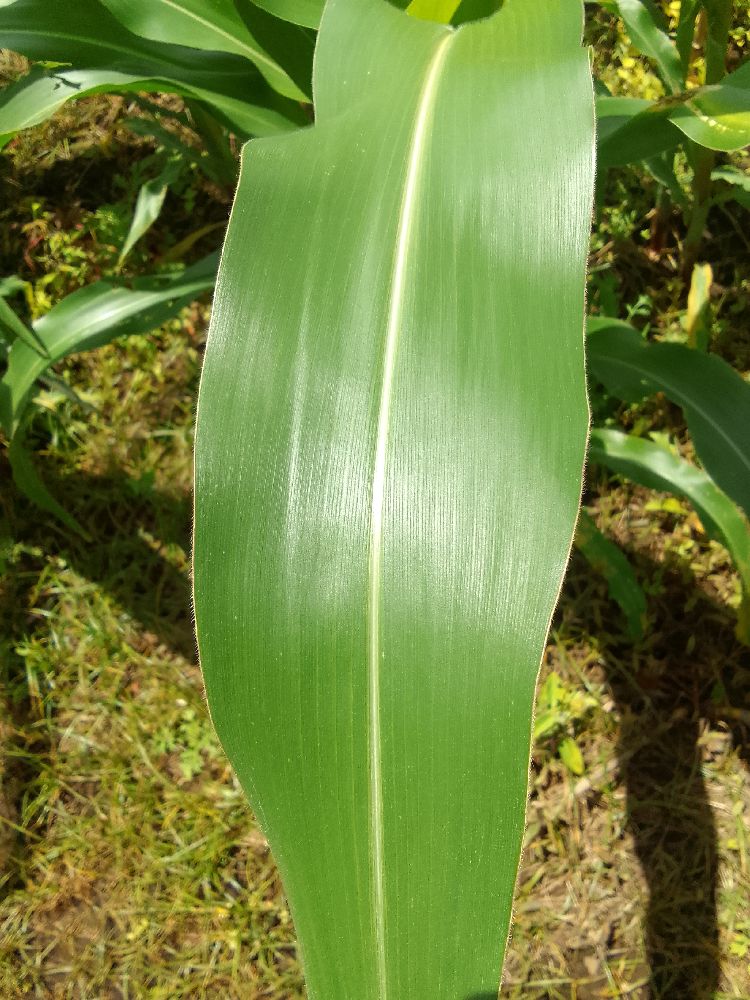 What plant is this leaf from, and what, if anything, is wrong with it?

maize, healthy
